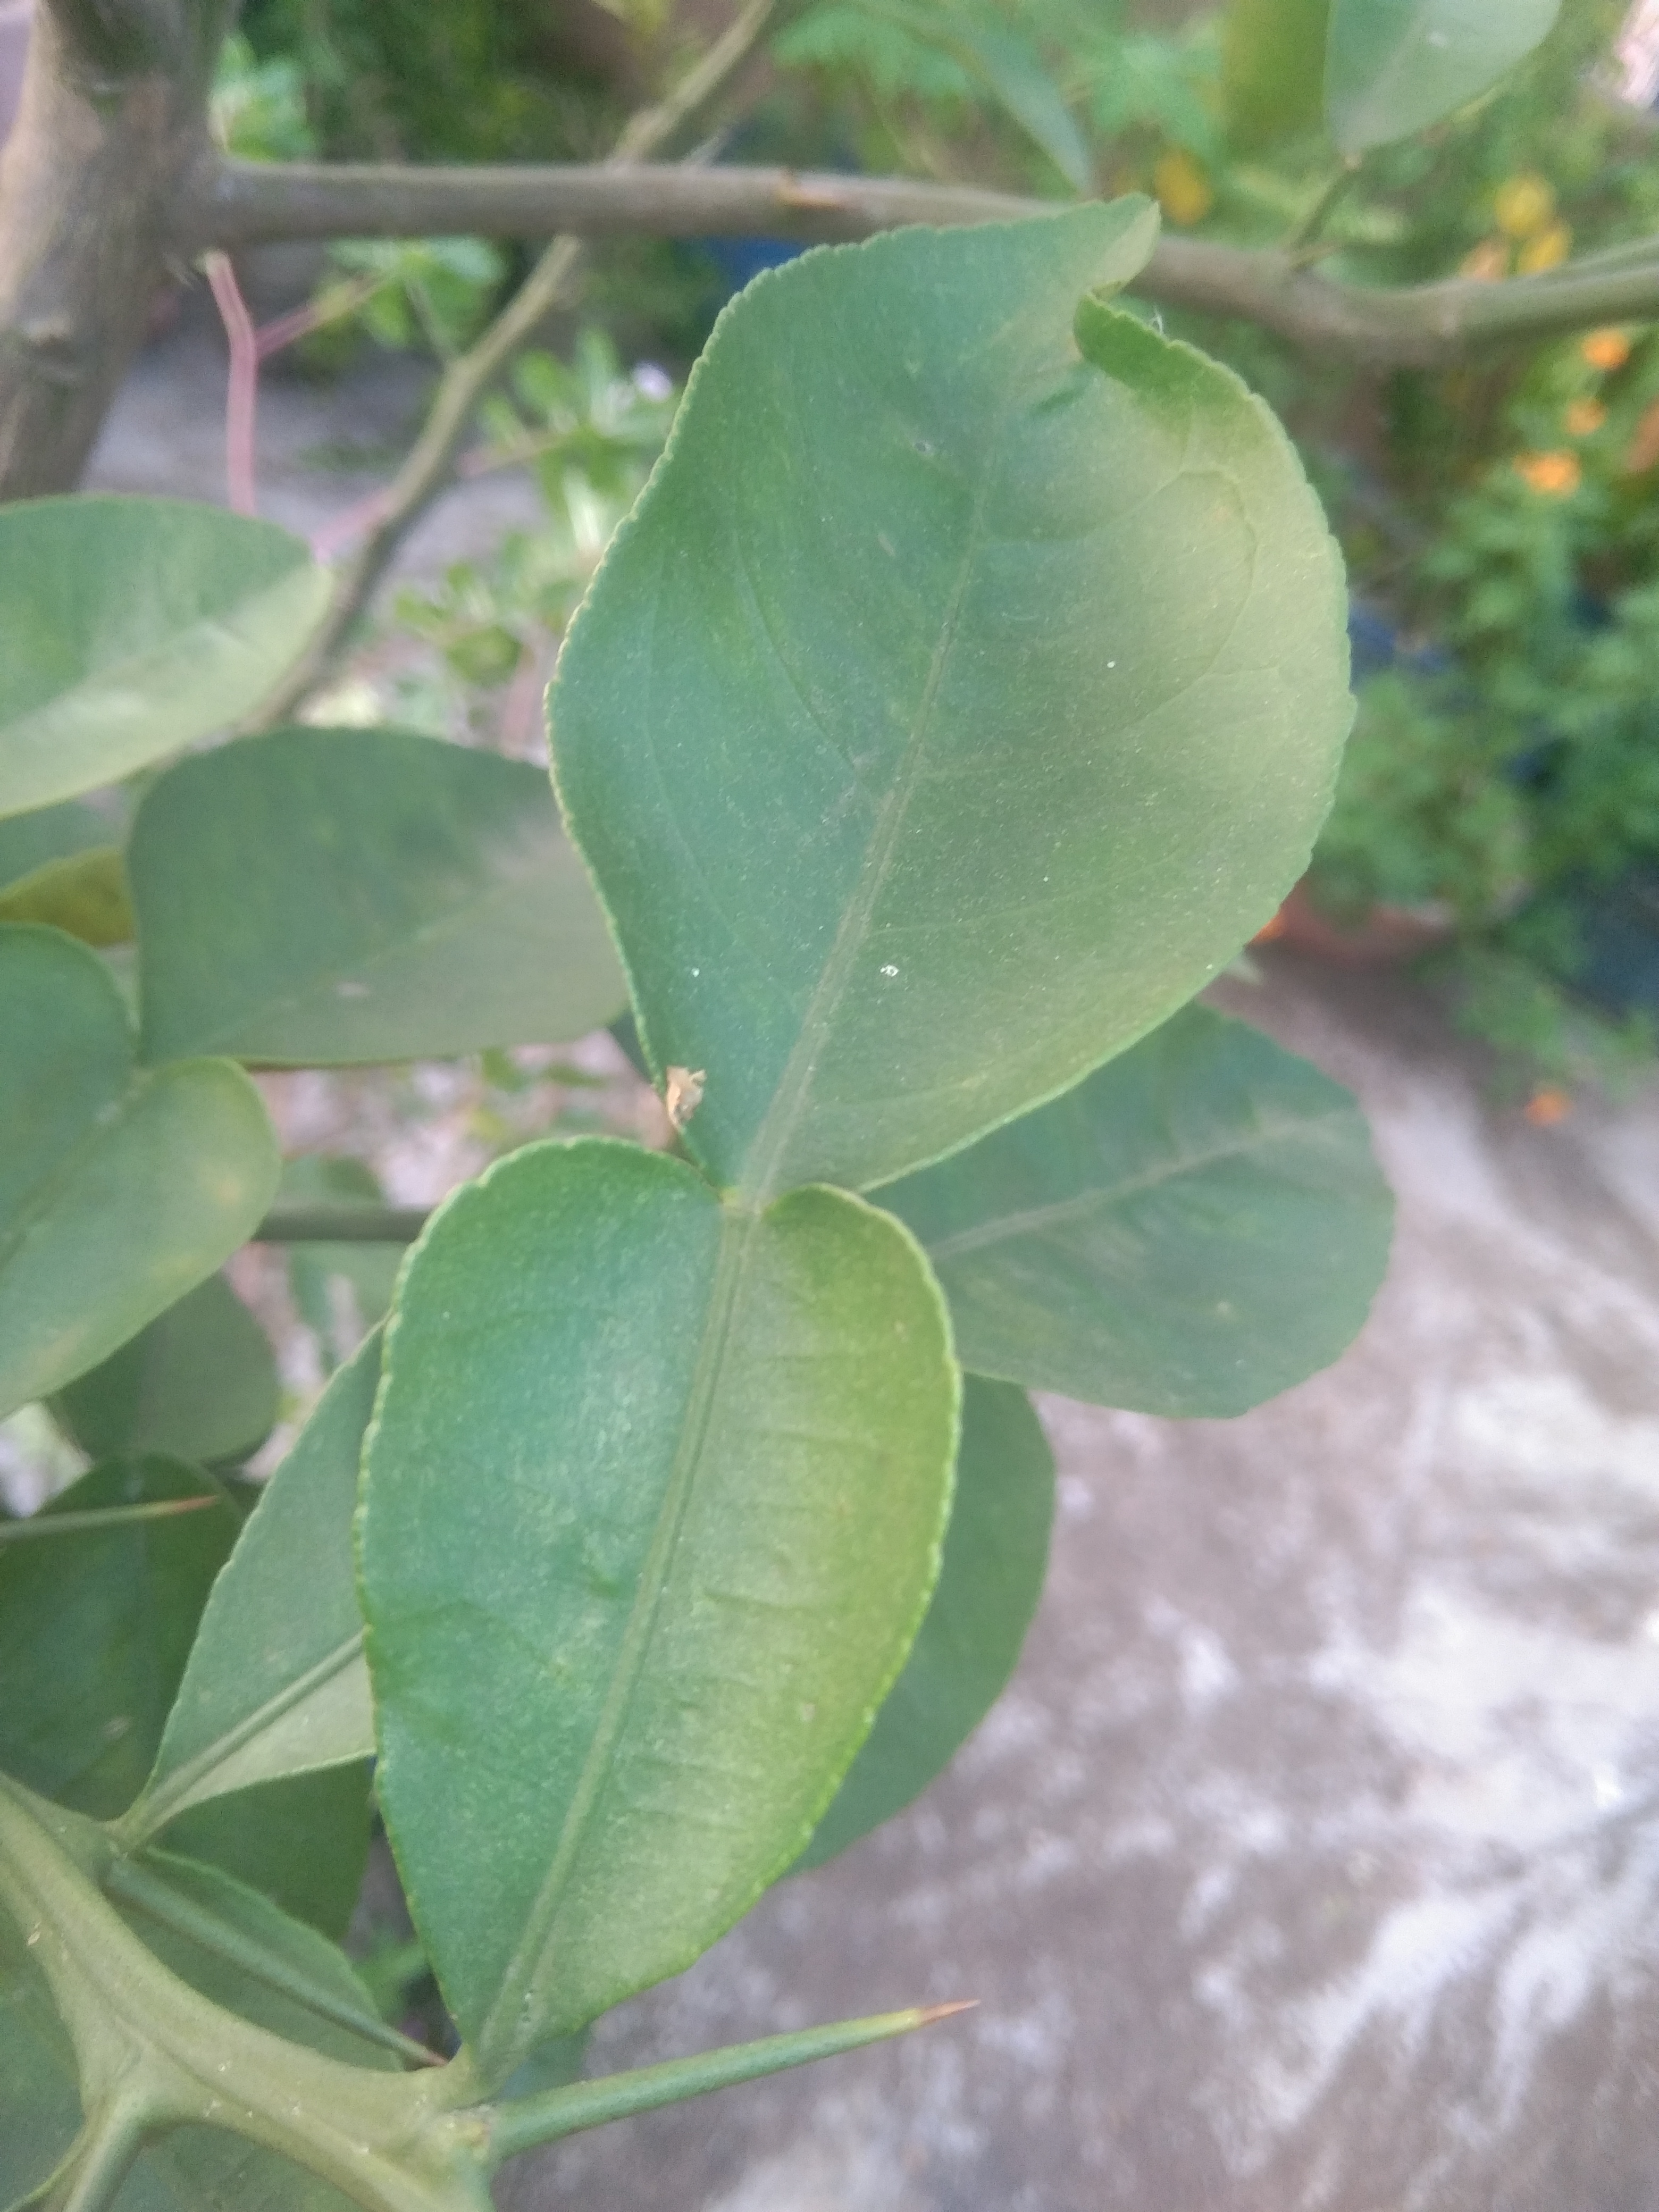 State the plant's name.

lemon
